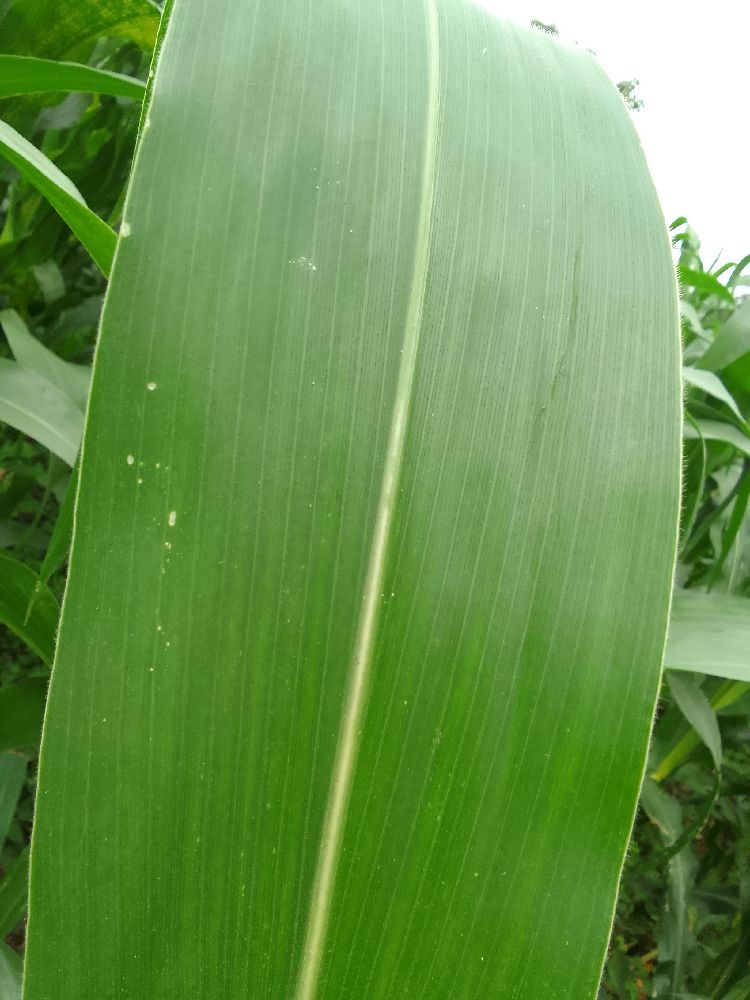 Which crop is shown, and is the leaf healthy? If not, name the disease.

maize, healthy
